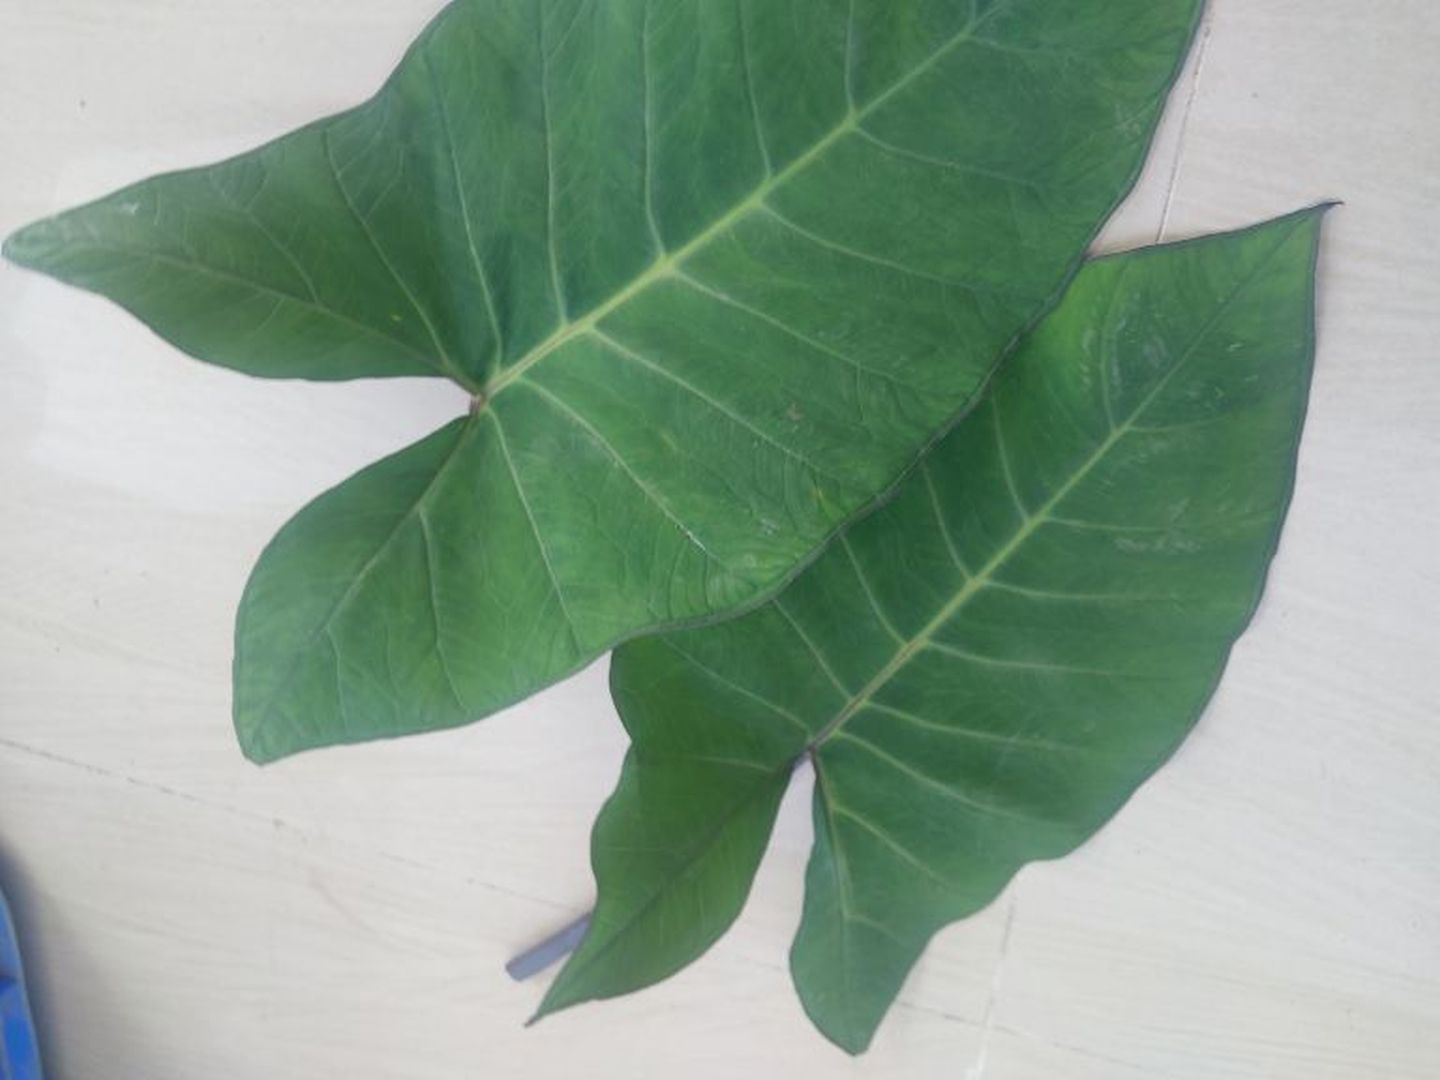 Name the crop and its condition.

taro, healthy
